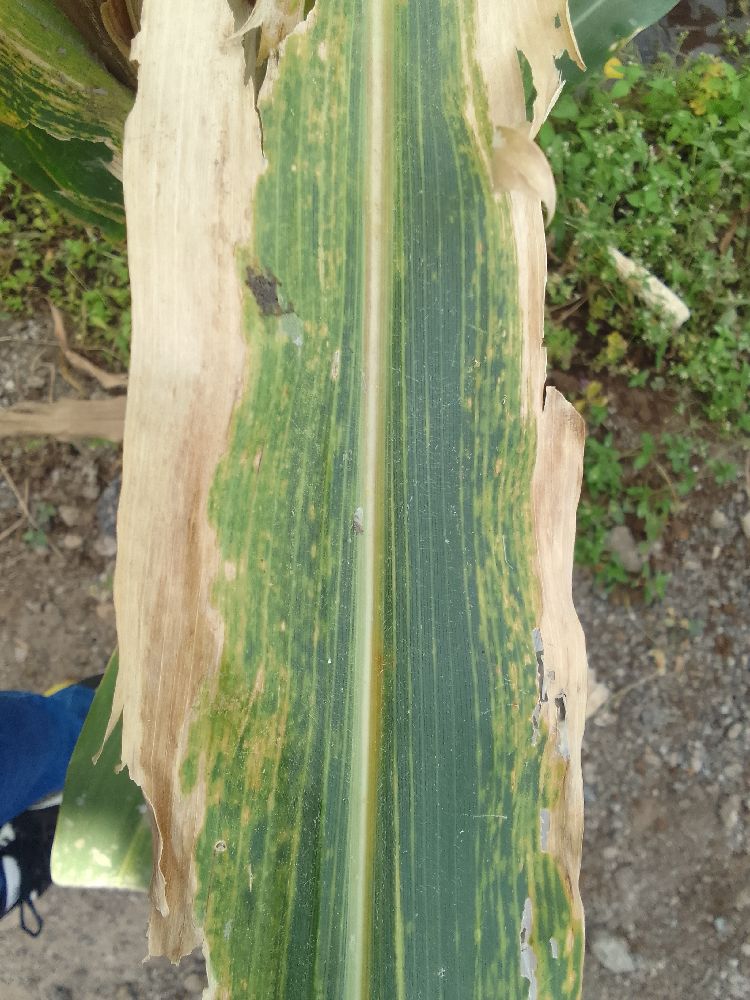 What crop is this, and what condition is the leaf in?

maize, maize lethal necrosis
